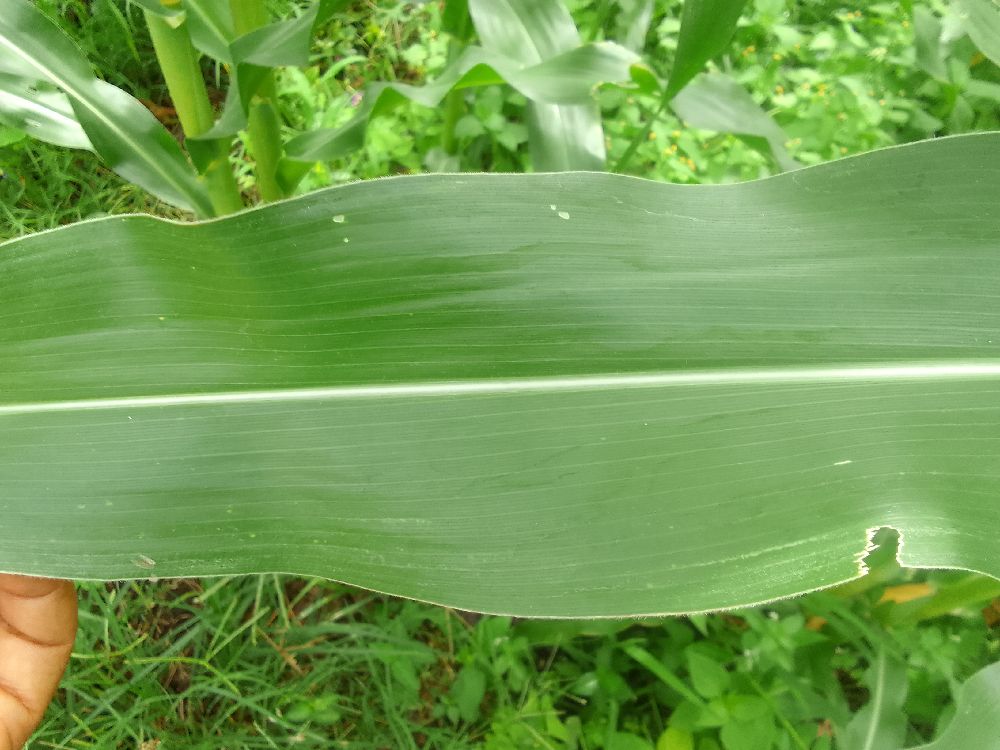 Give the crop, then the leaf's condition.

maize, healthy
